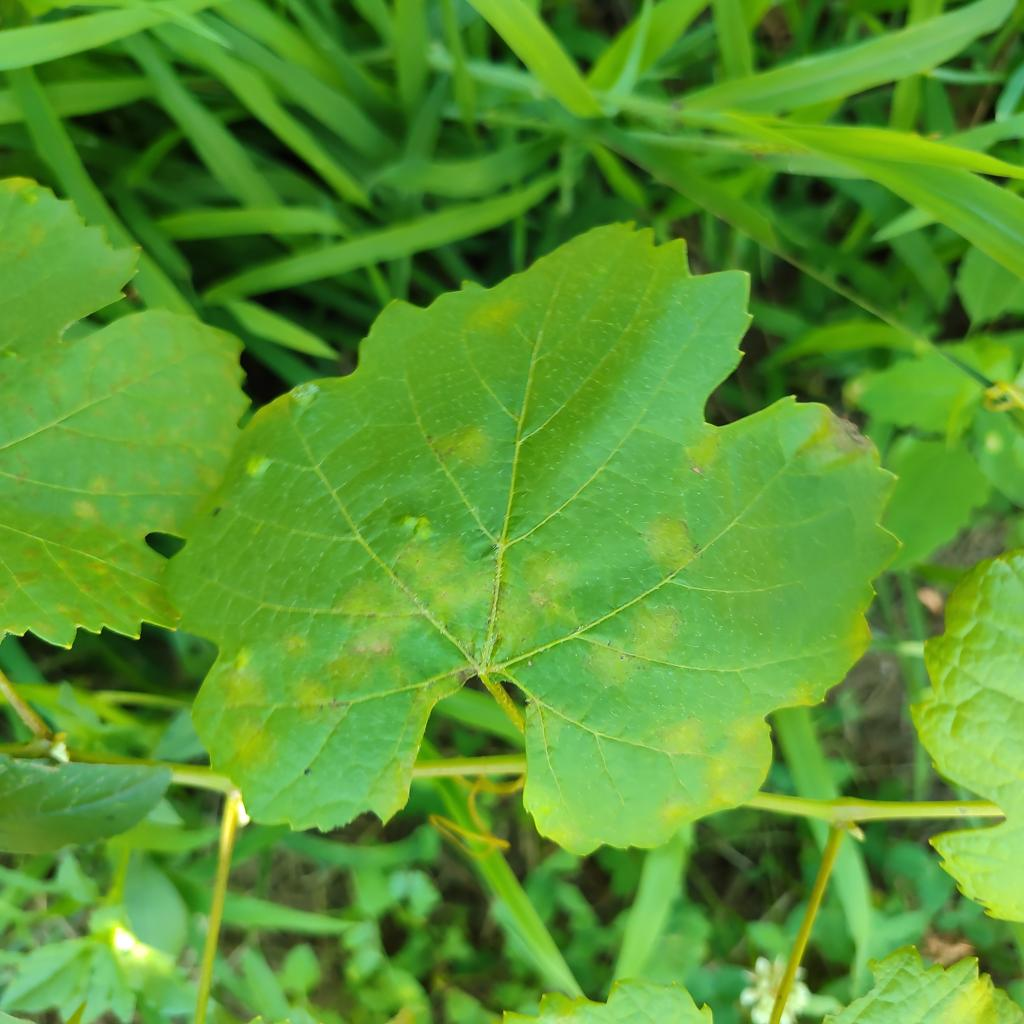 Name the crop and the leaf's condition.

grapevine, downy mildew
